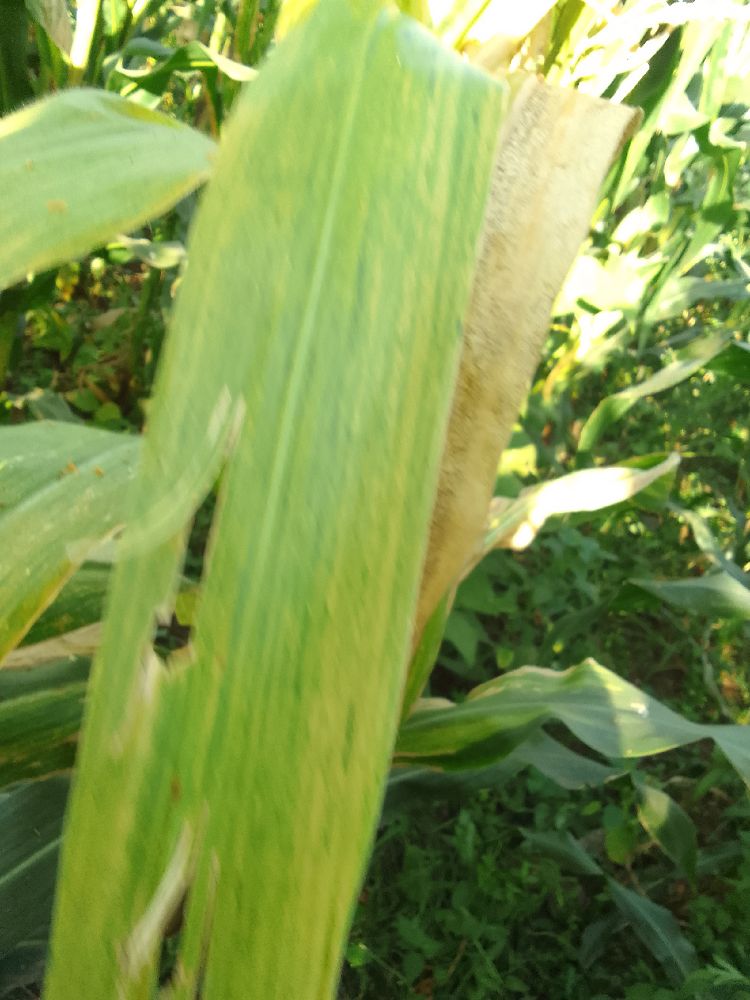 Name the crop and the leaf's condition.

maize, maize lethal necrosis
